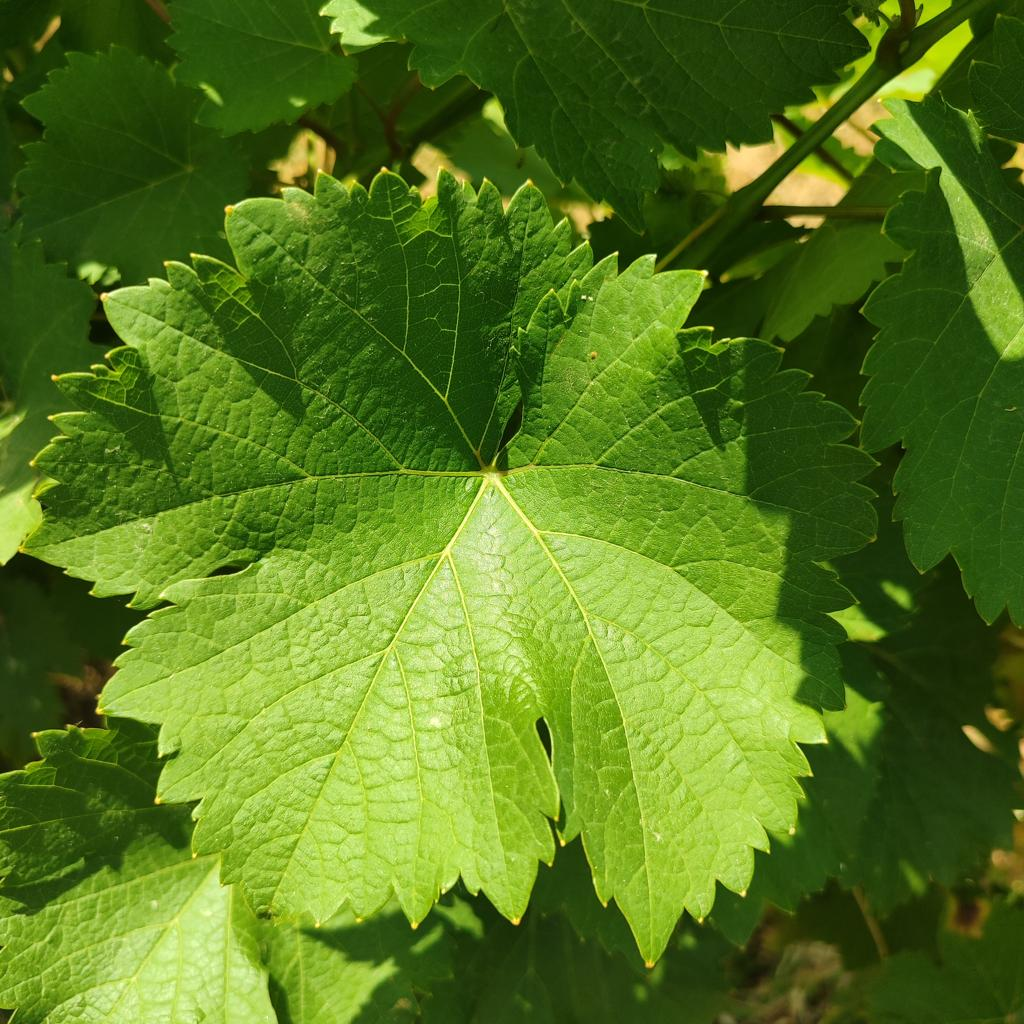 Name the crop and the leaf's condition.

grapevine, healthy
